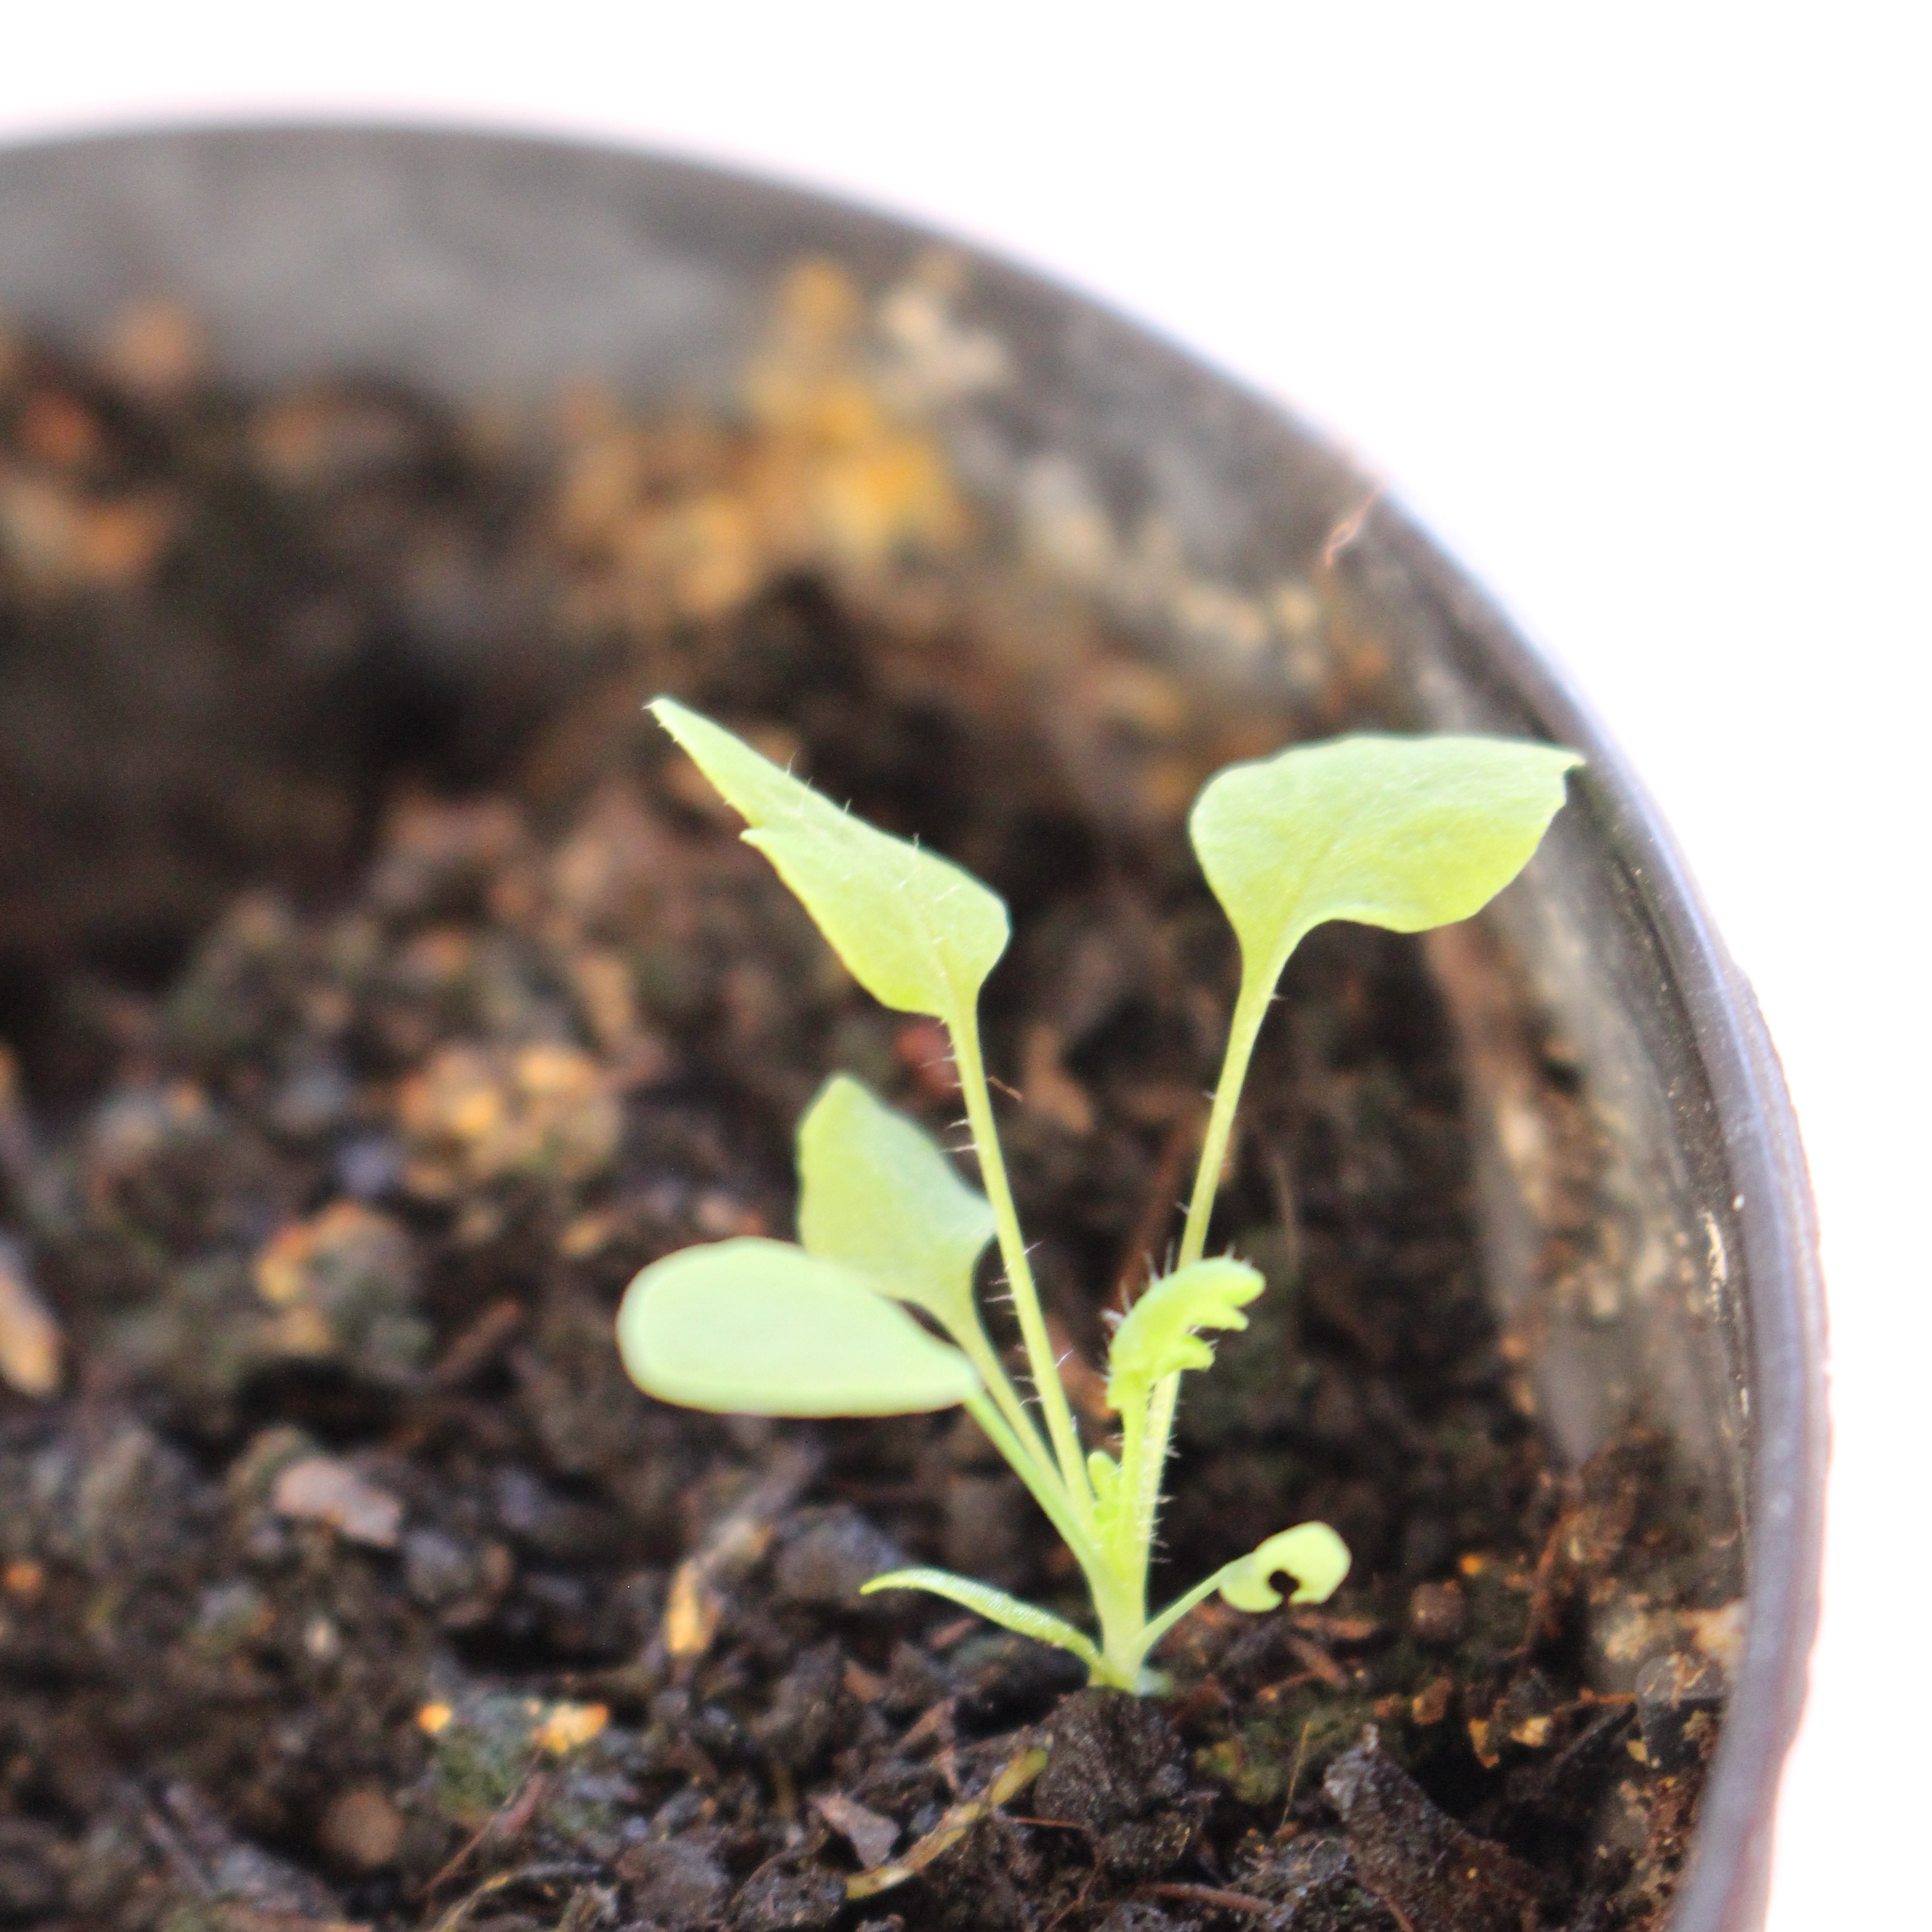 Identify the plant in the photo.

Papaver rhoeas
